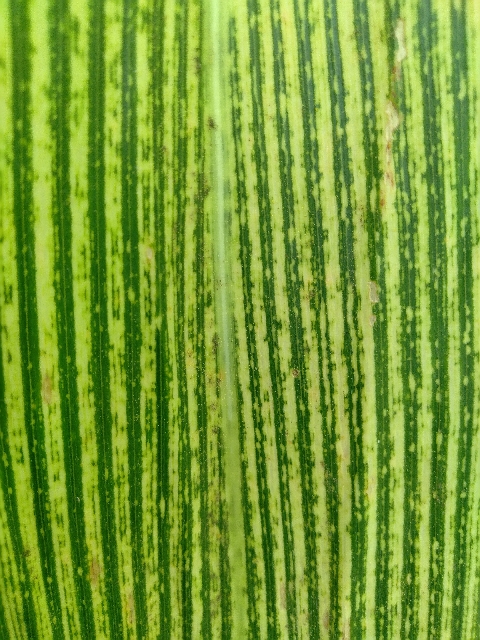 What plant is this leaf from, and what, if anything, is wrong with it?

maize, maize streak virus
